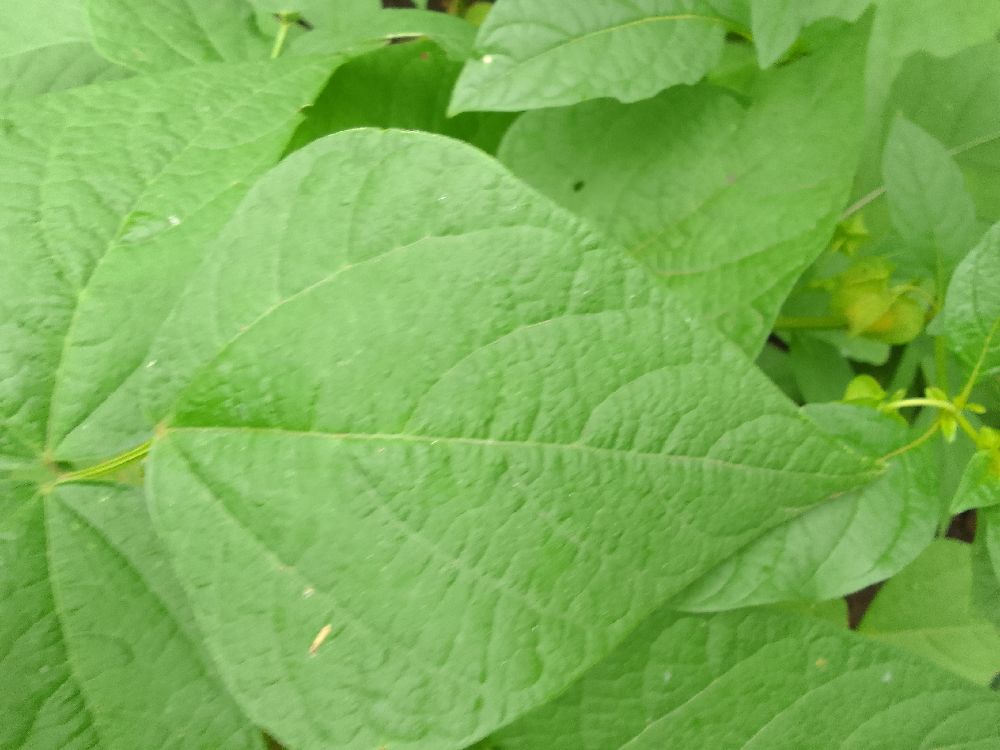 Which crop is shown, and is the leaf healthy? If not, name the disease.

common bean, healthy
